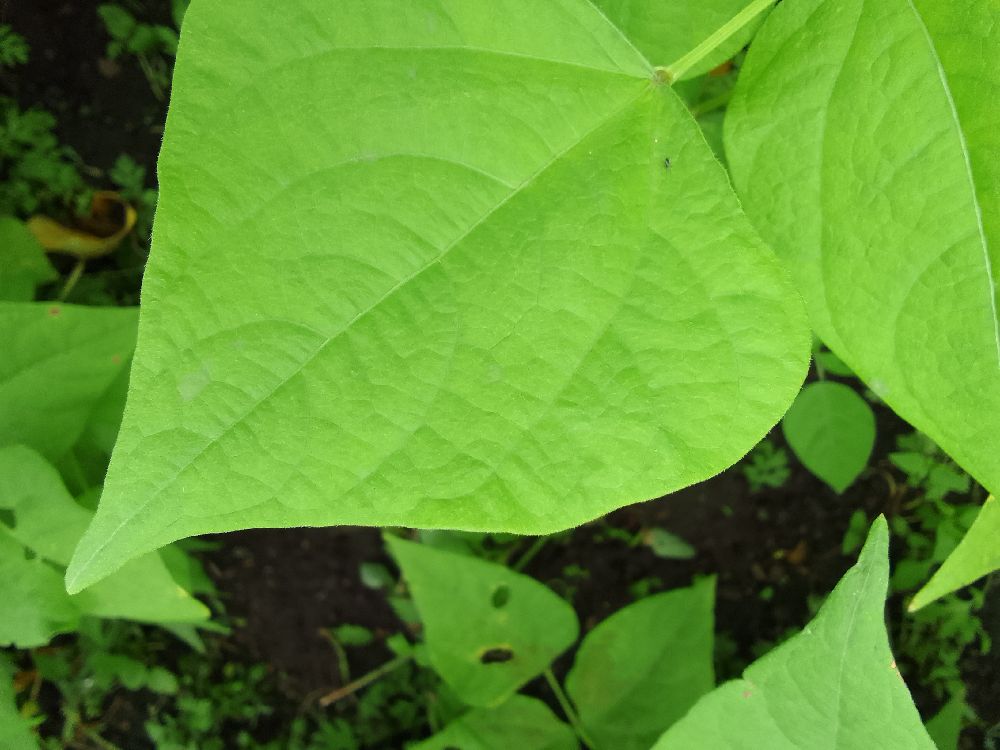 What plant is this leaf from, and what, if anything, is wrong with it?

common bean, healthy
